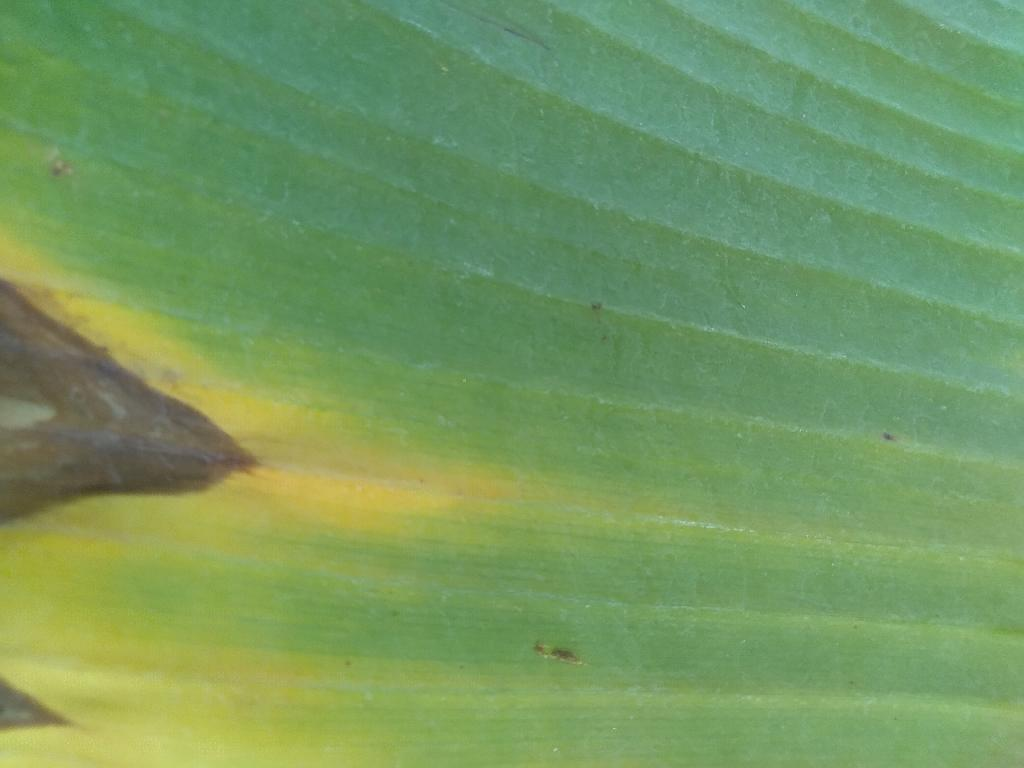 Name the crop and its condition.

banana, fusarium wilt race 1
